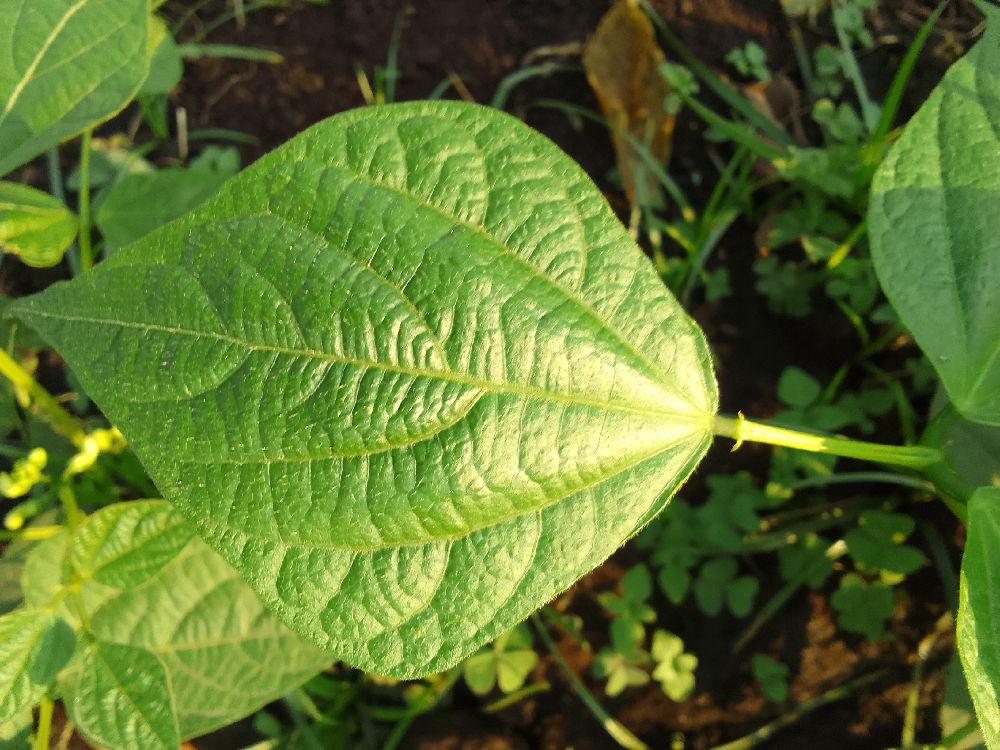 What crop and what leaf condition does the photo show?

common bean, healthy
